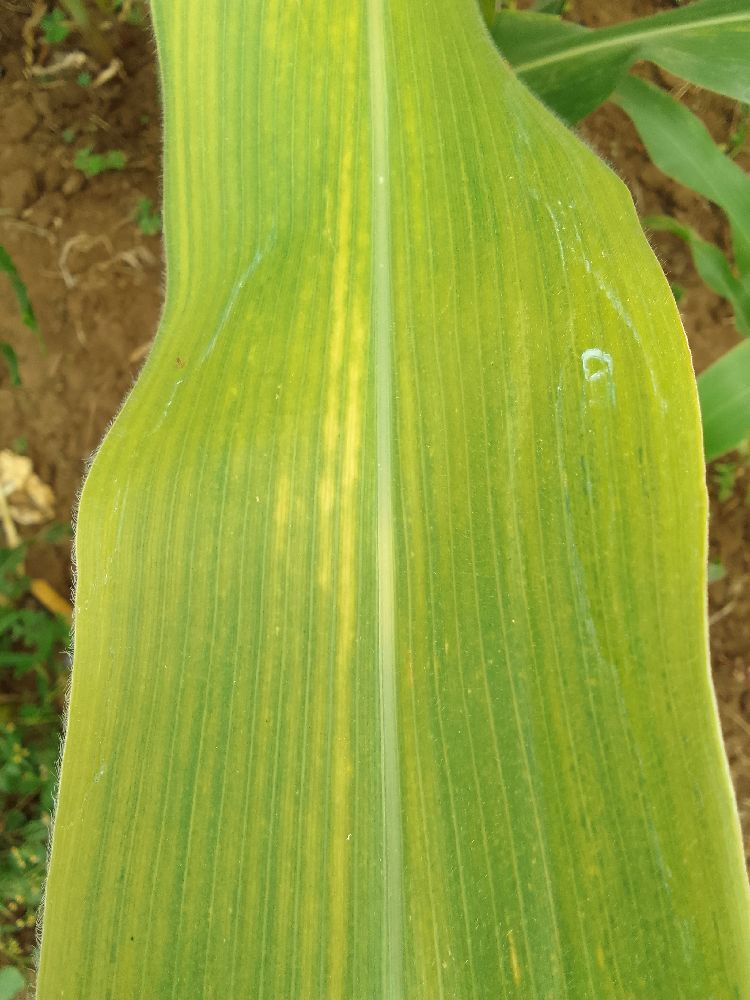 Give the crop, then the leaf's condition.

maize, maize lethal necrosis
